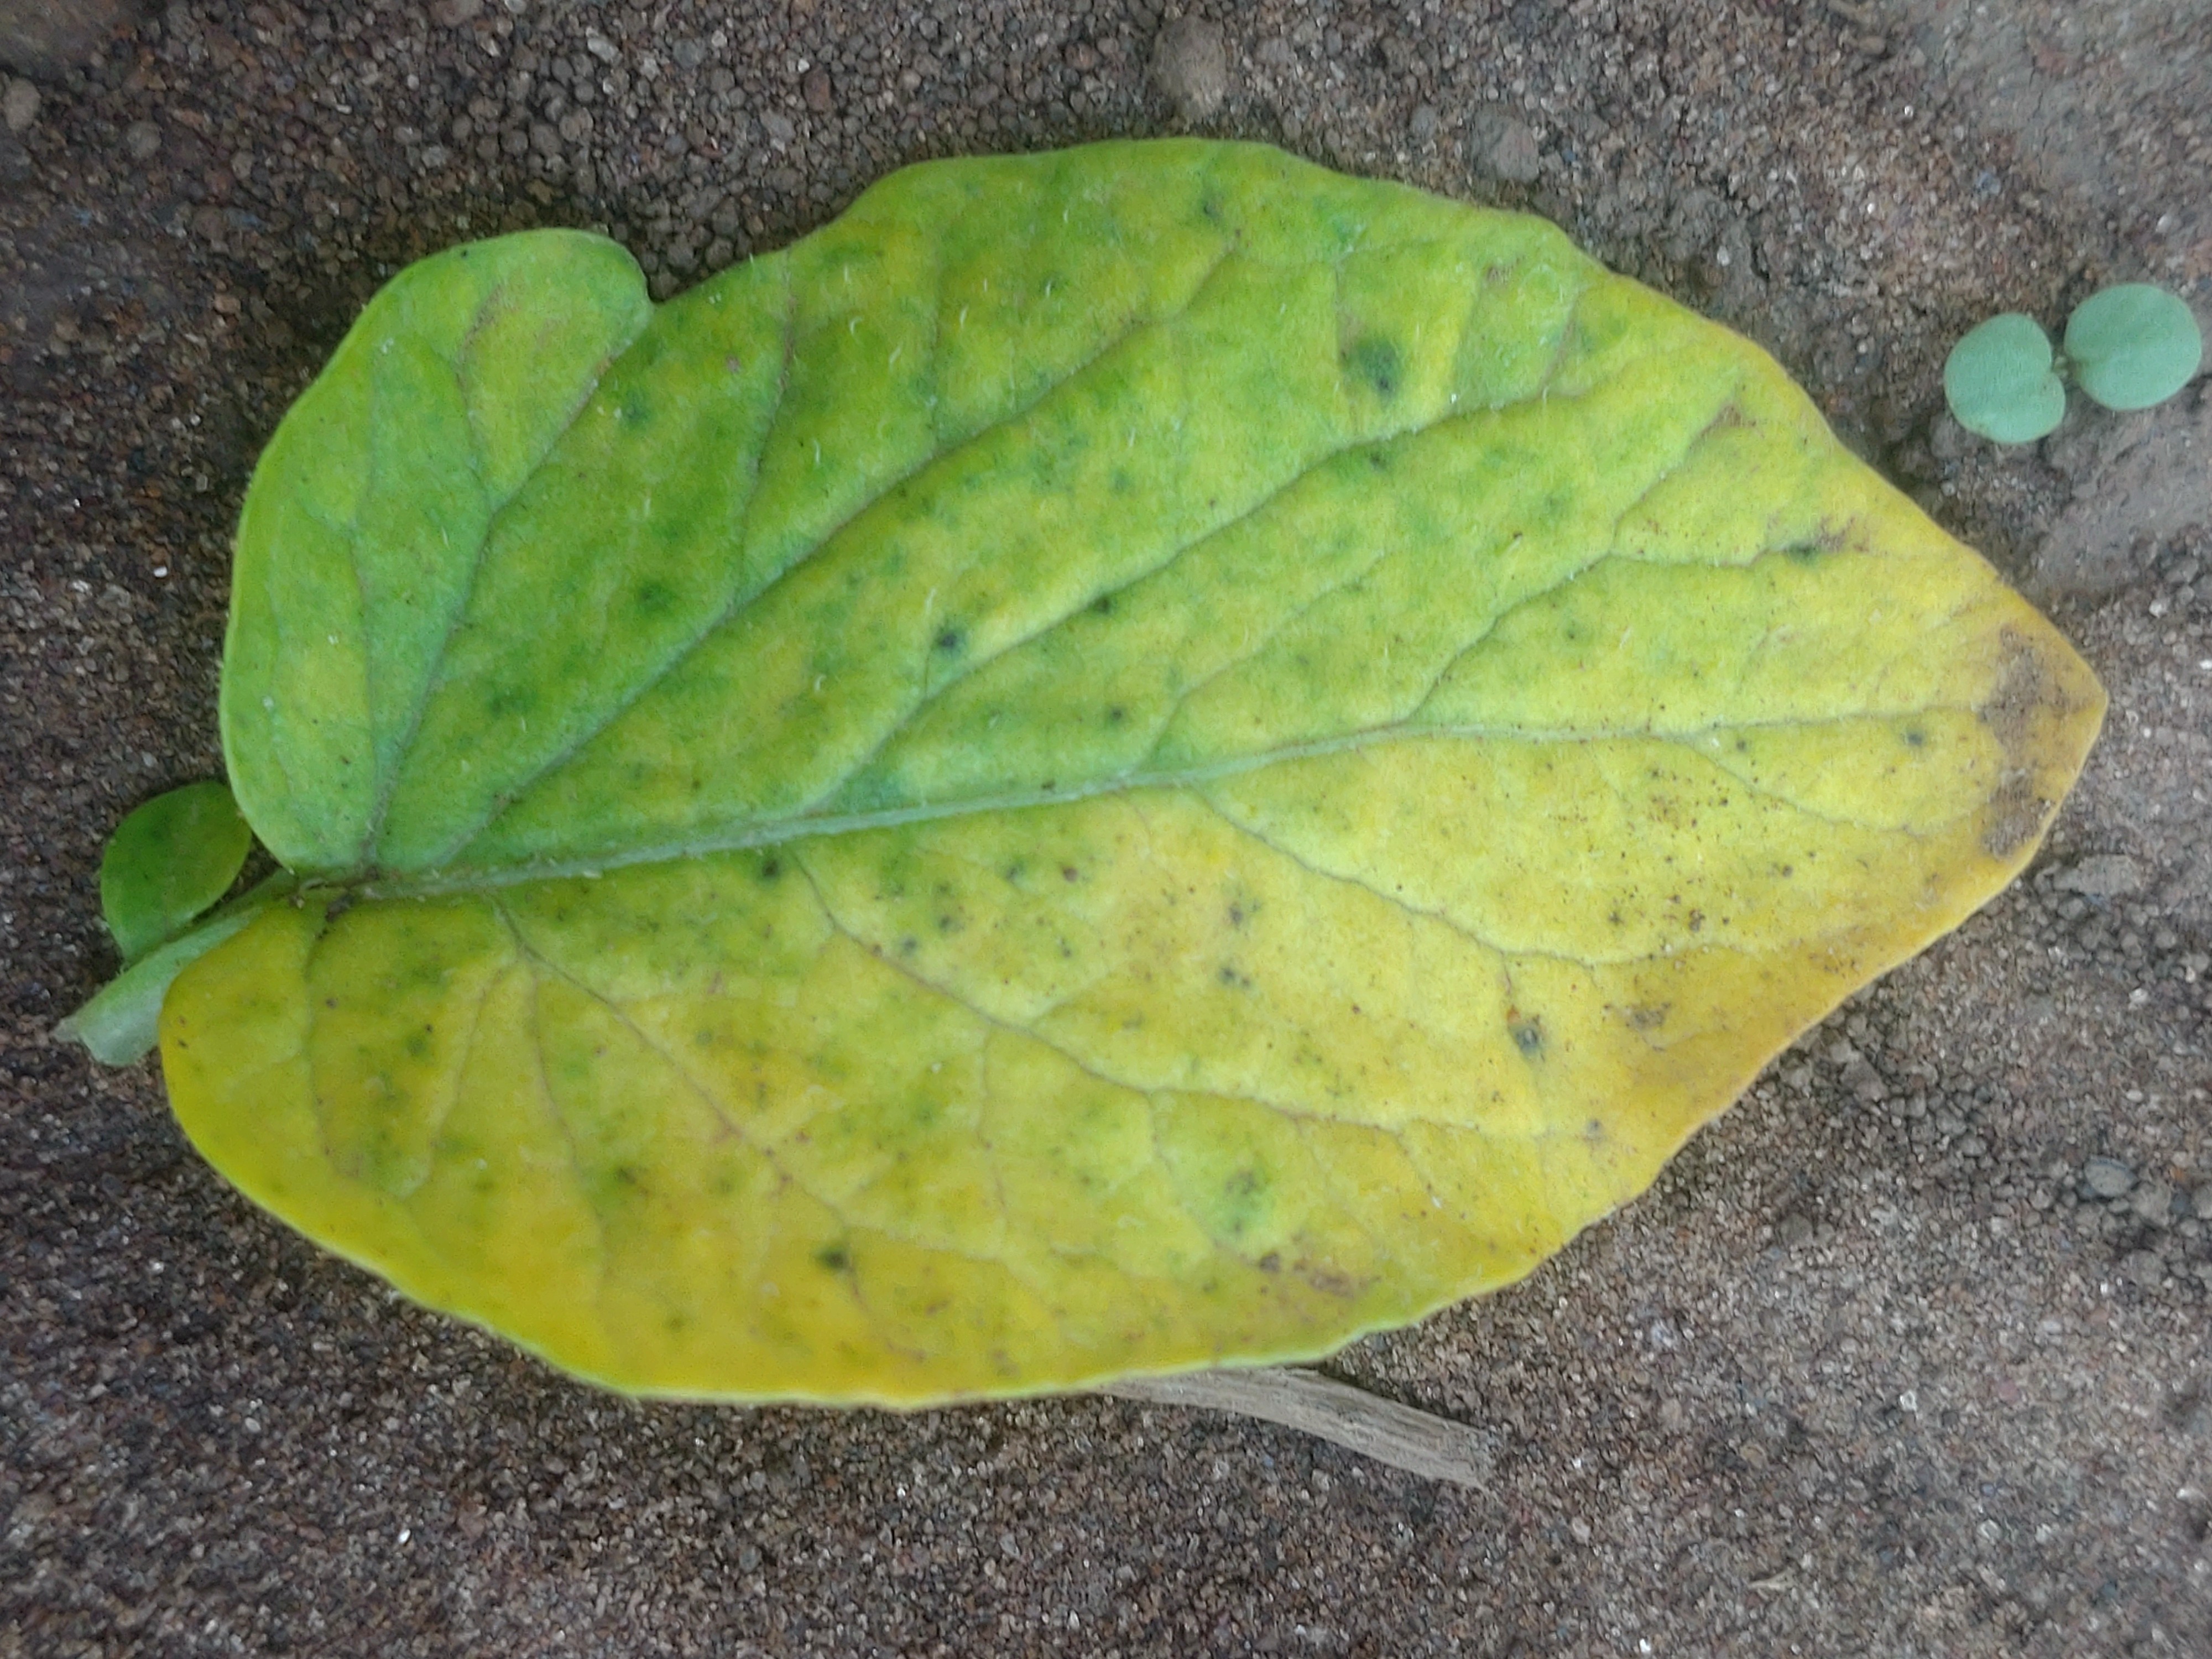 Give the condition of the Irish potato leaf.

late blight
